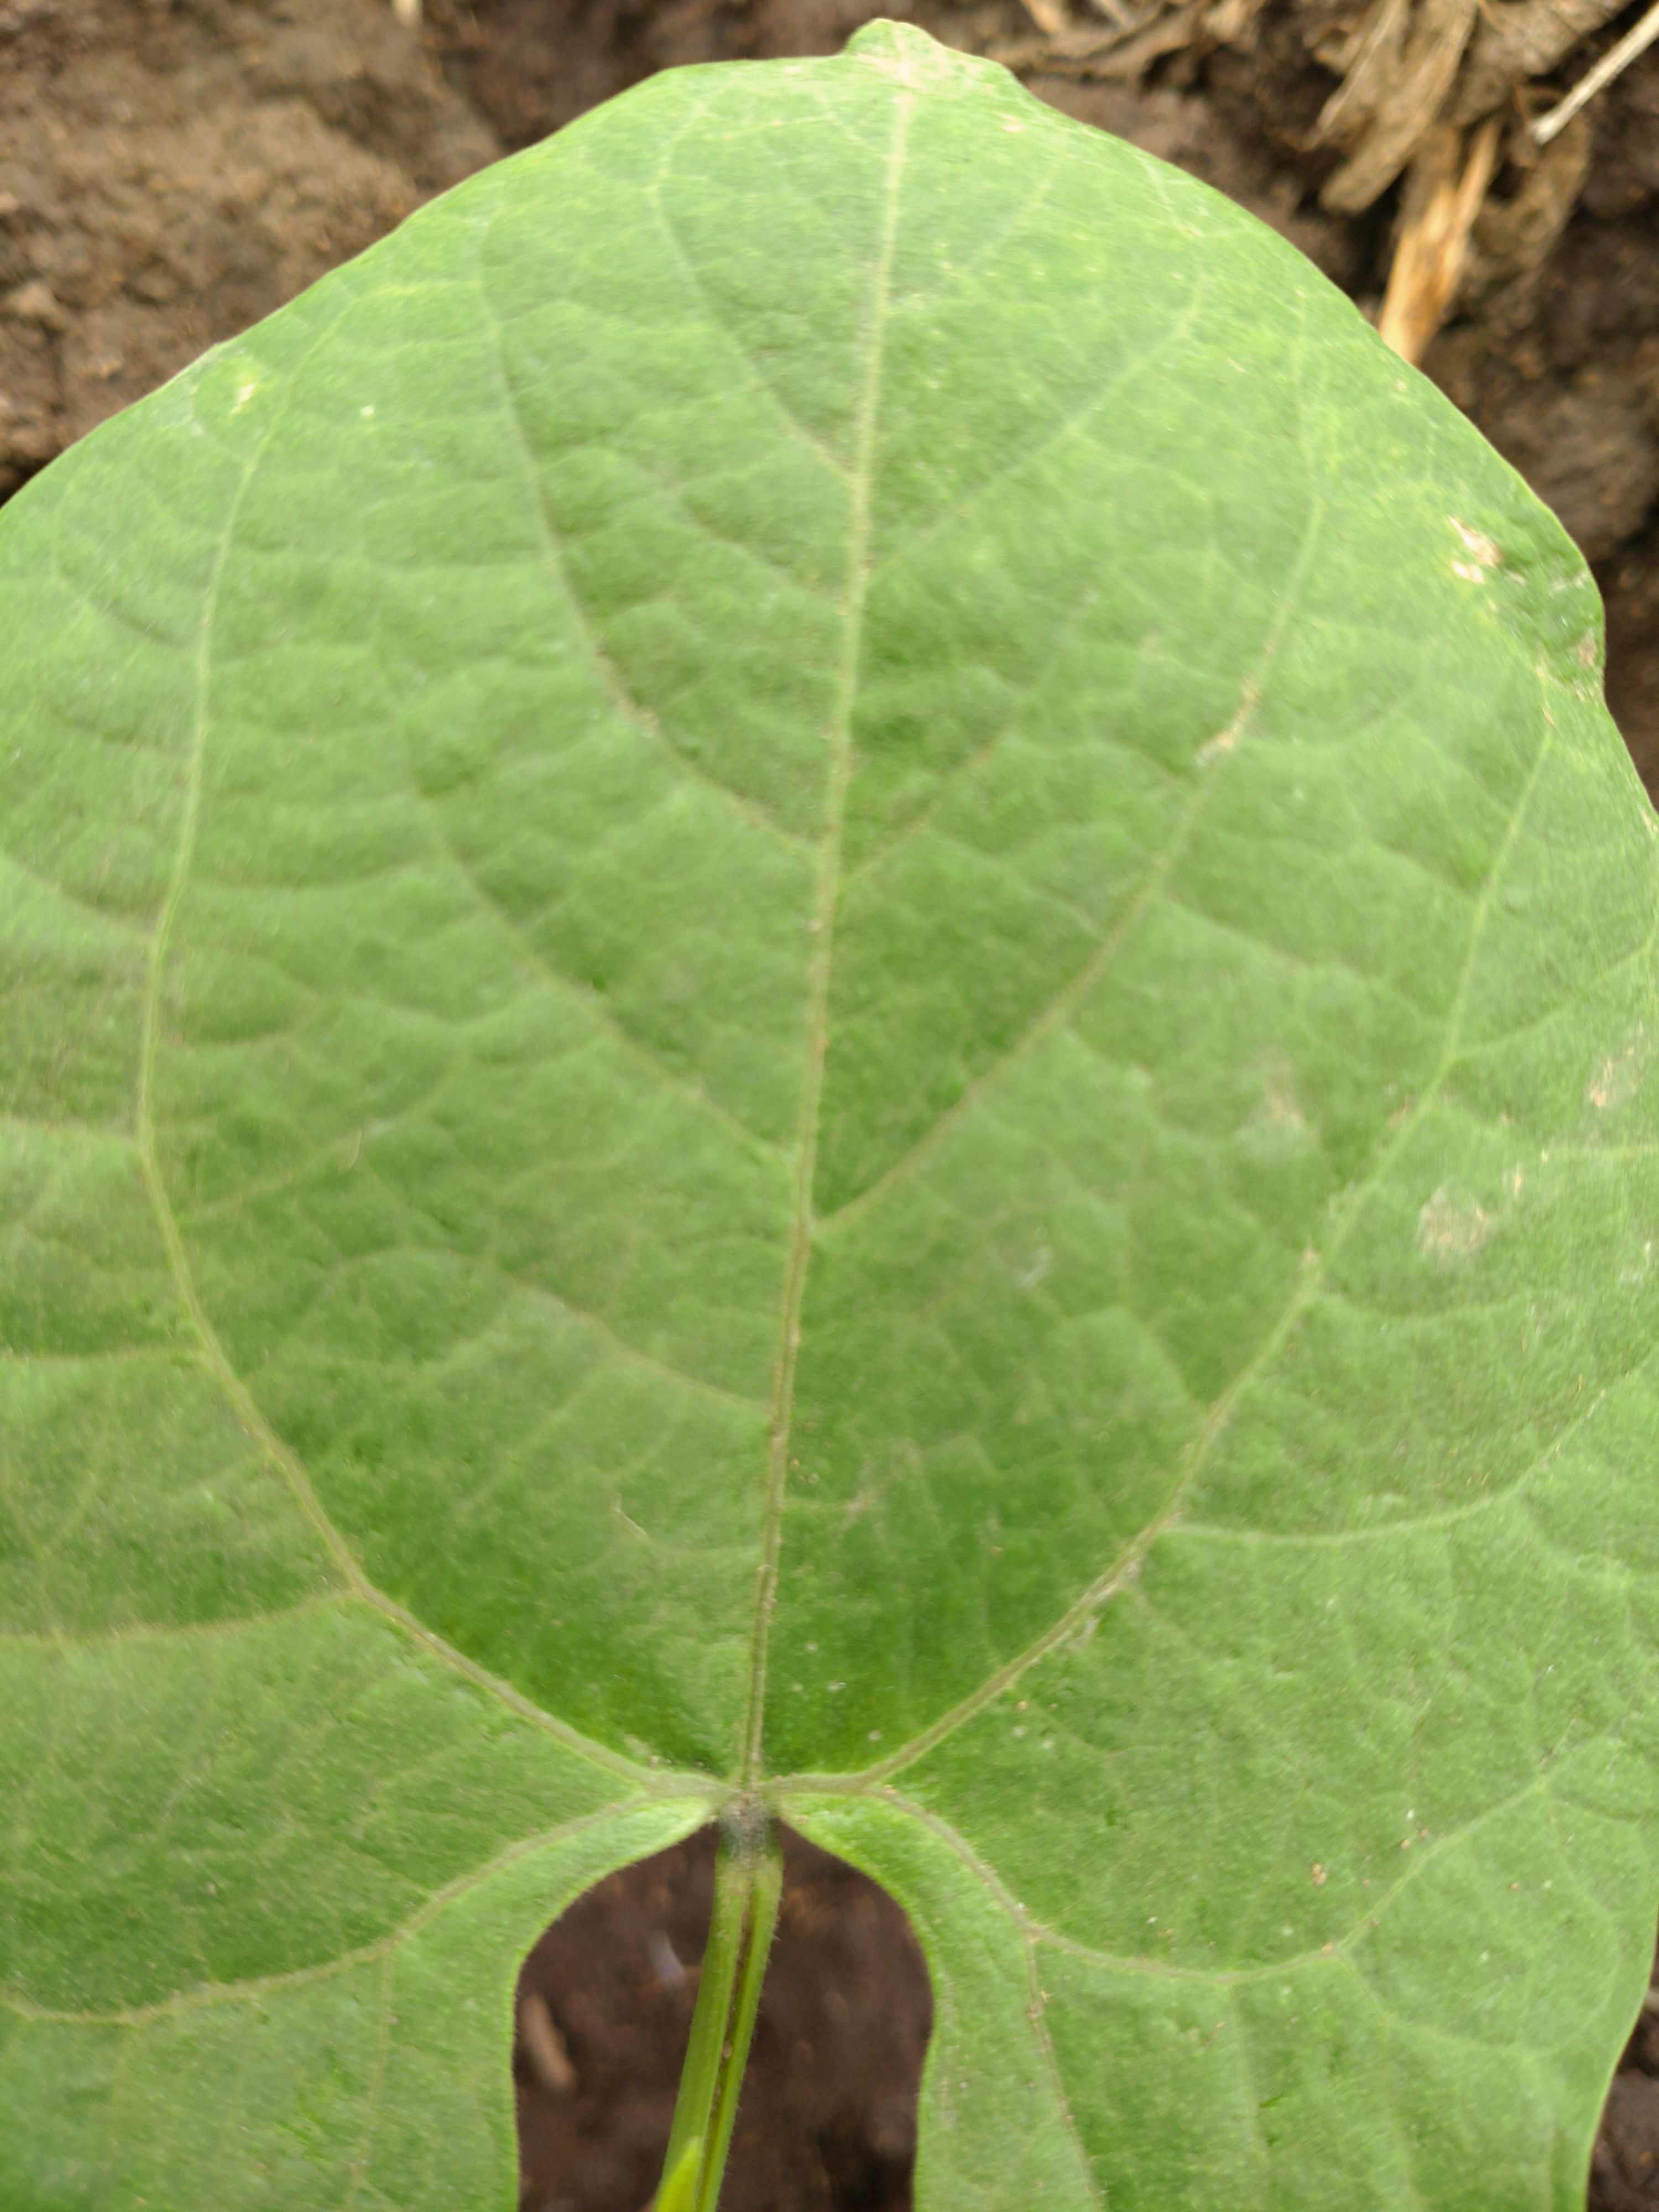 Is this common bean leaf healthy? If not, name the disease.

healthy
